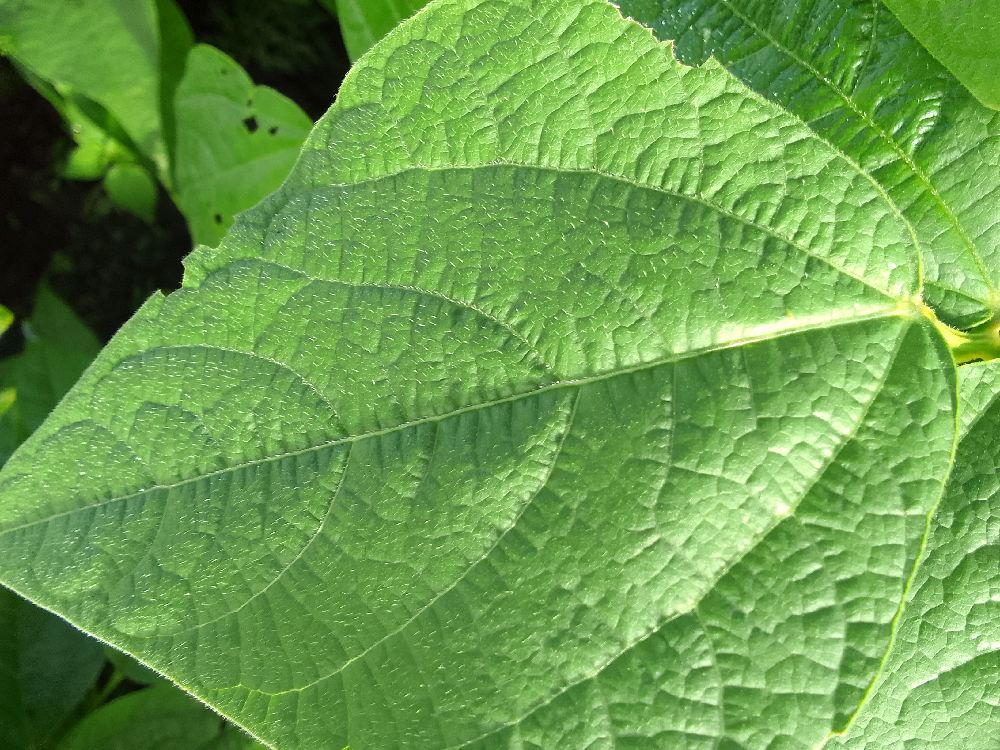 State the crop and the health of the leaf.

common bean, healthy
